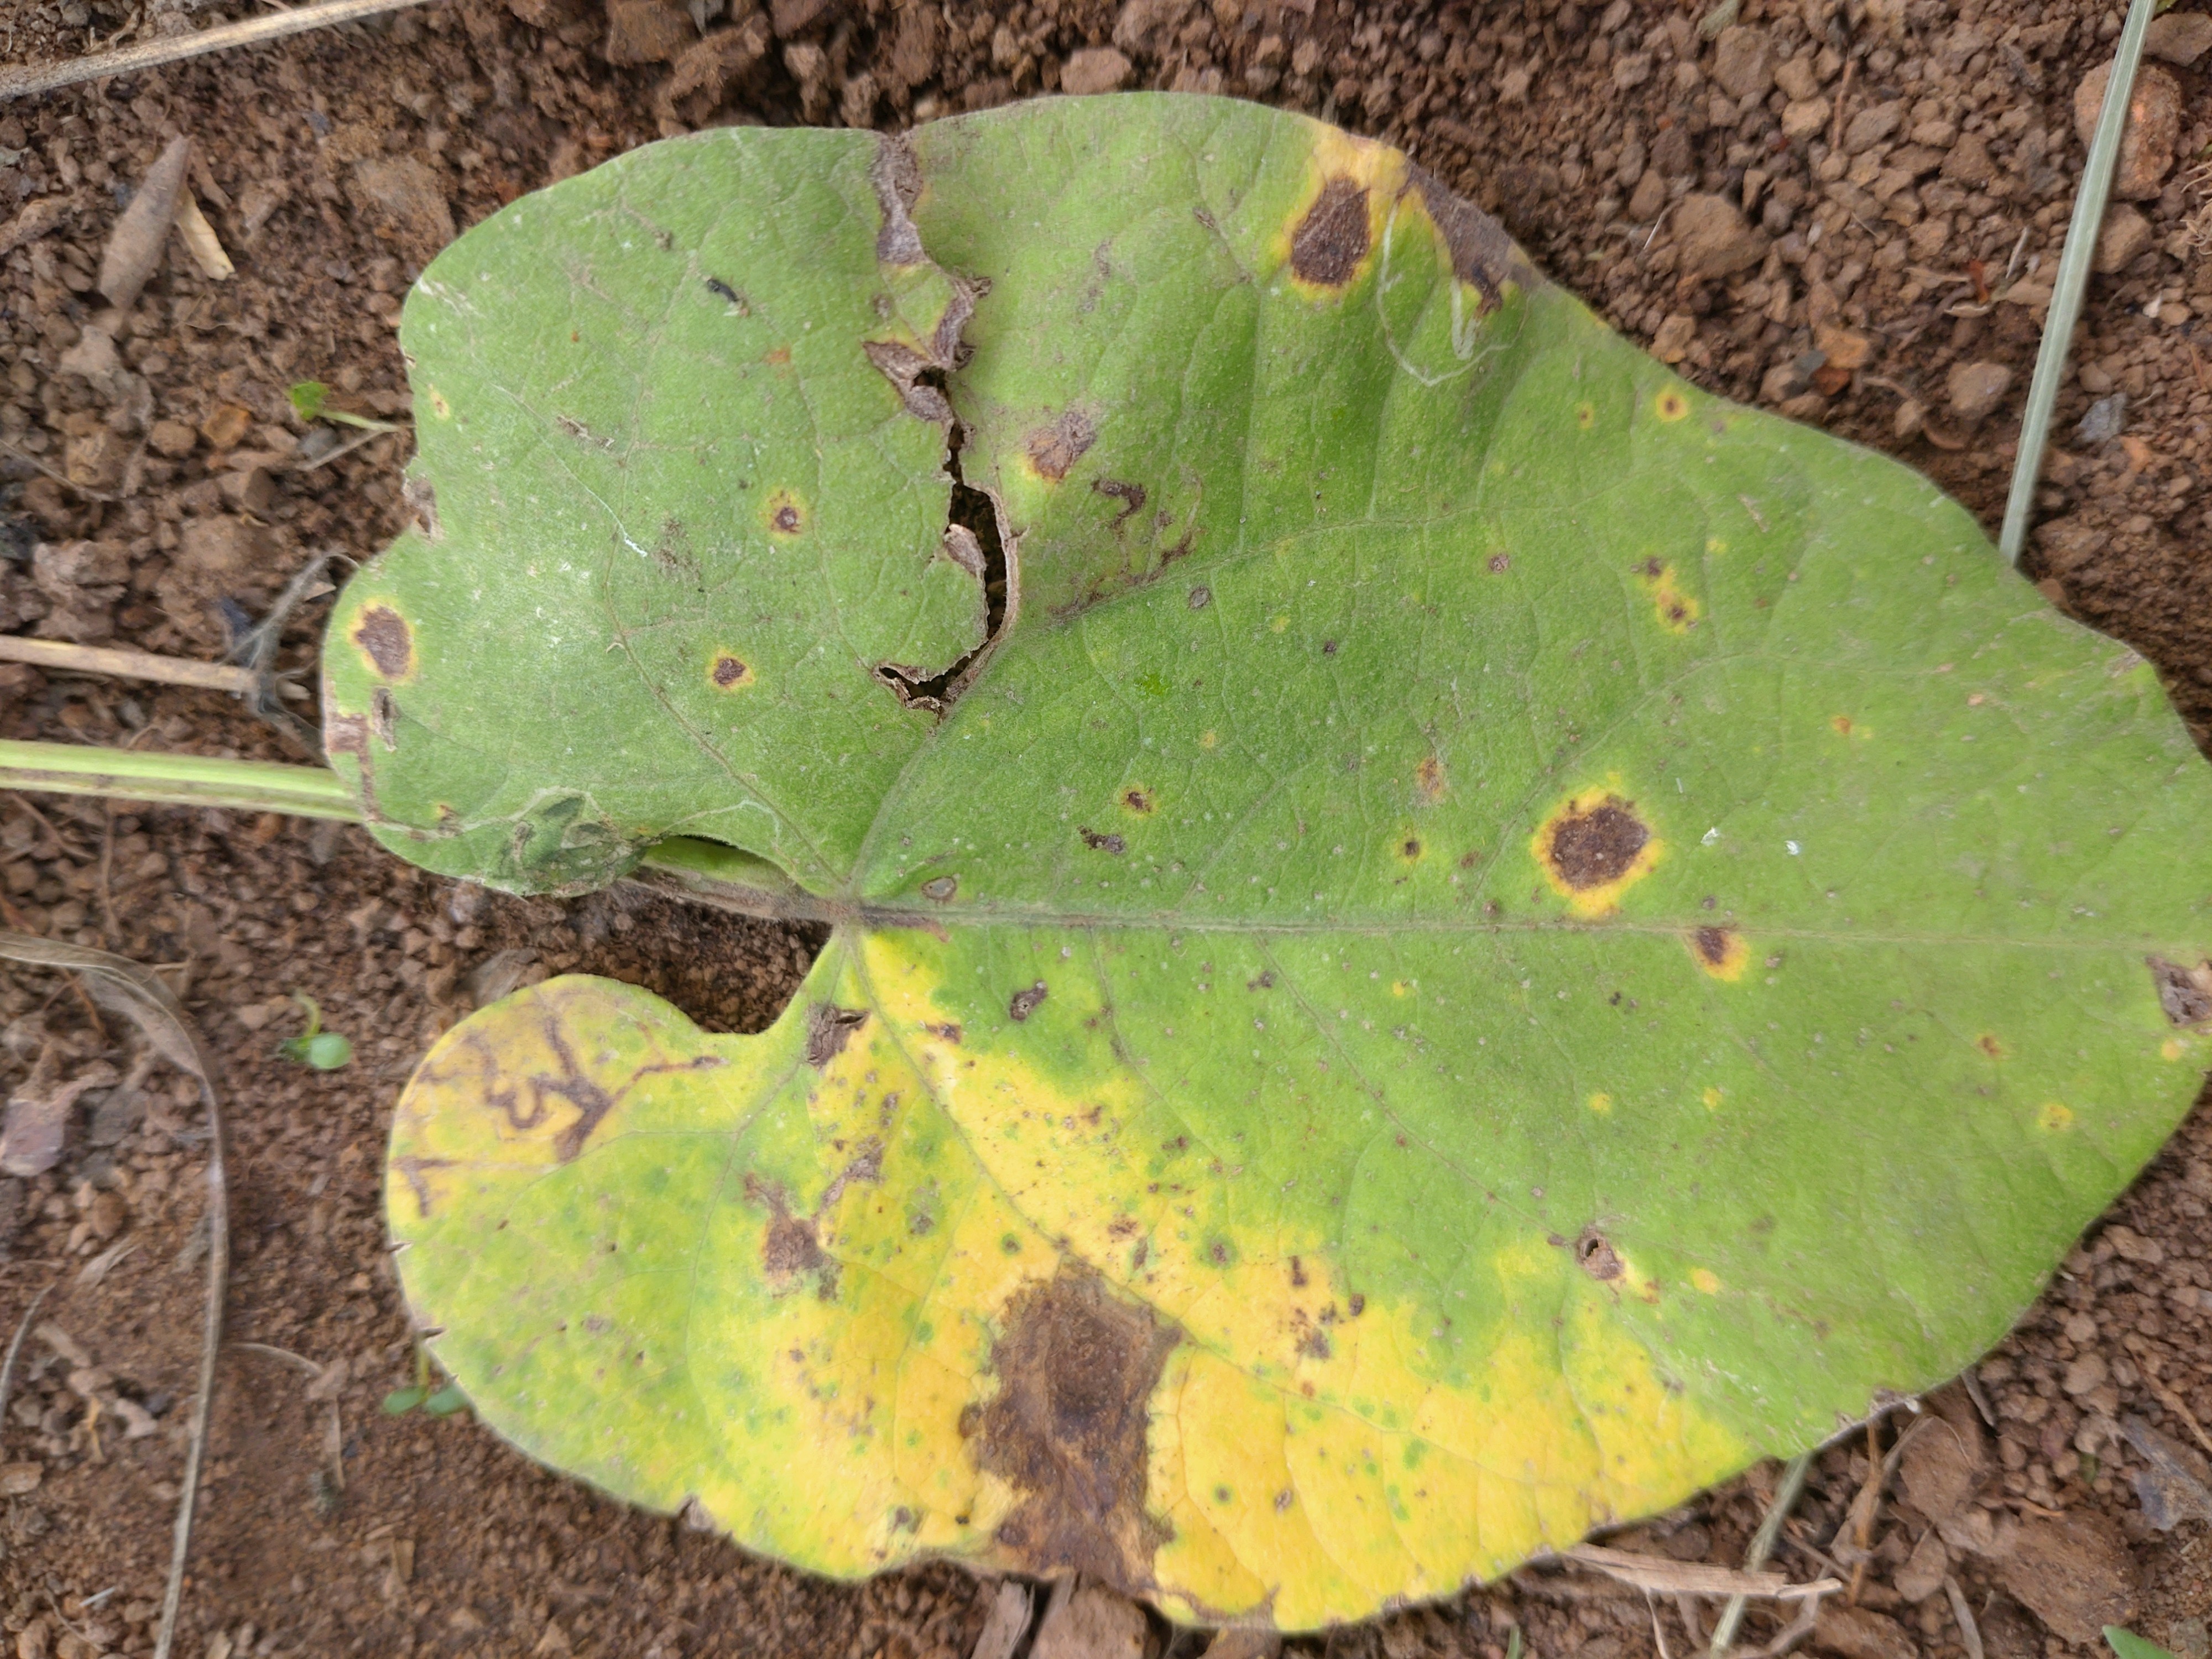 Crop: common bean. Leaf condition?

rust
